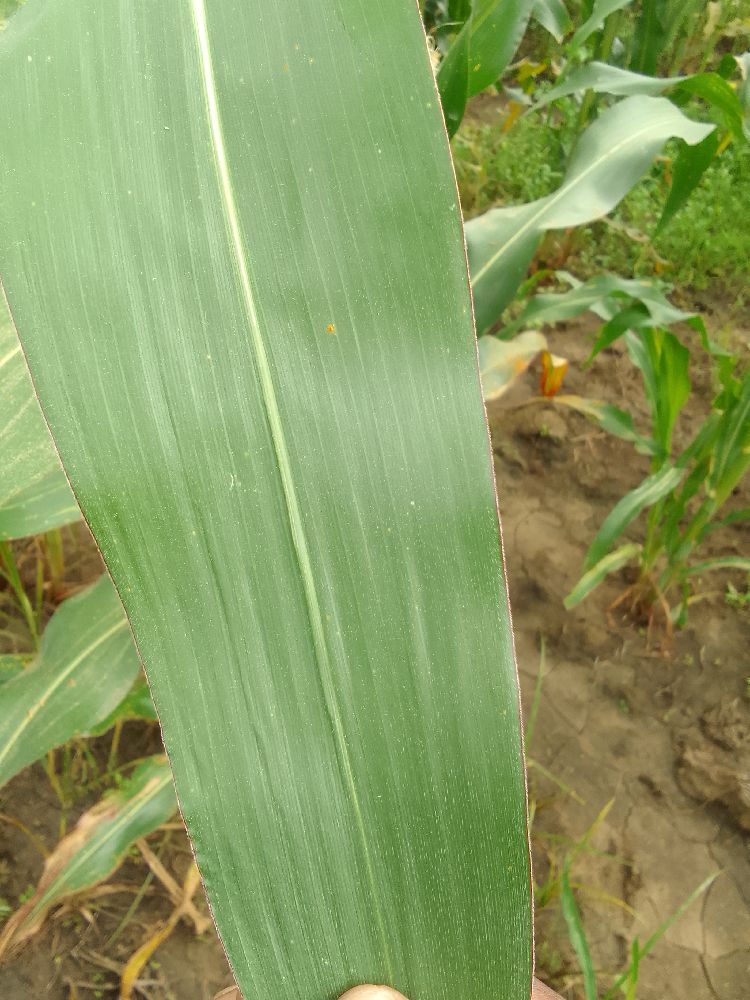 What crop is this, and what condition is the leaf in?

maize, healthy
